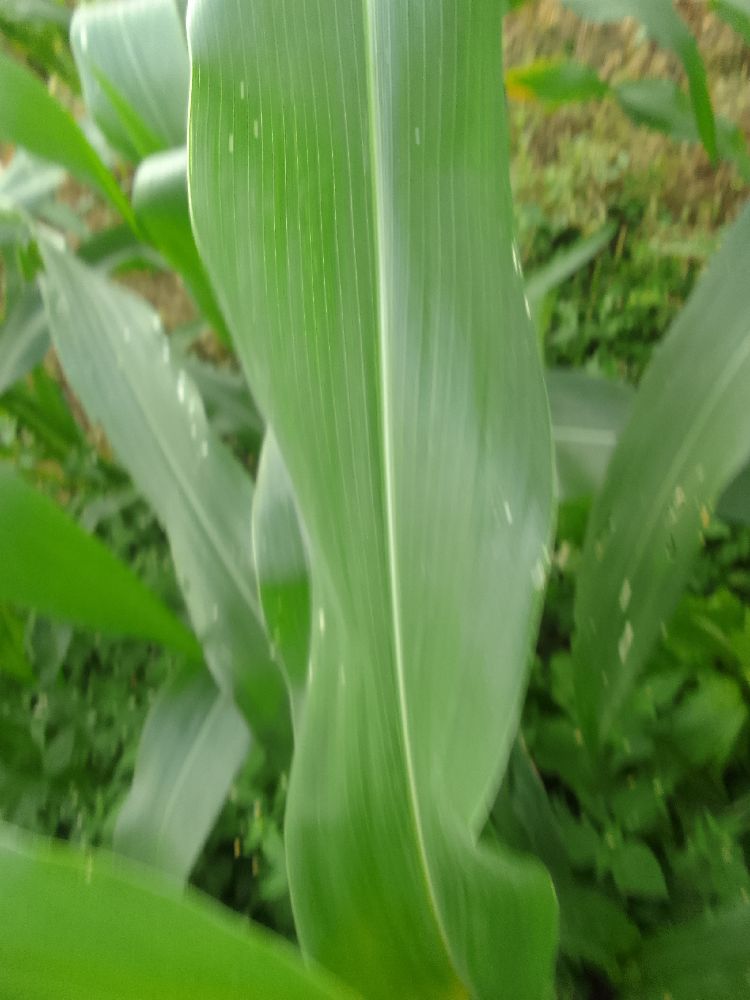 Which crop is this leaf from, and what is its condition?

maize, healthy
